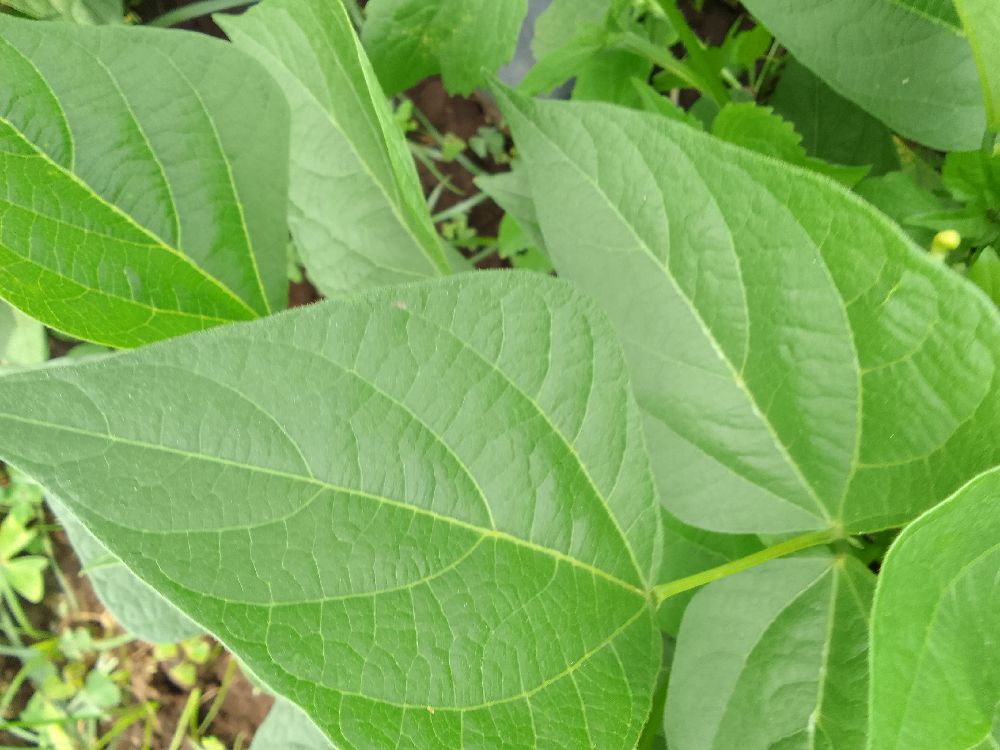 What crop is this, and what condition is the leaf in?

common bean, healthy
